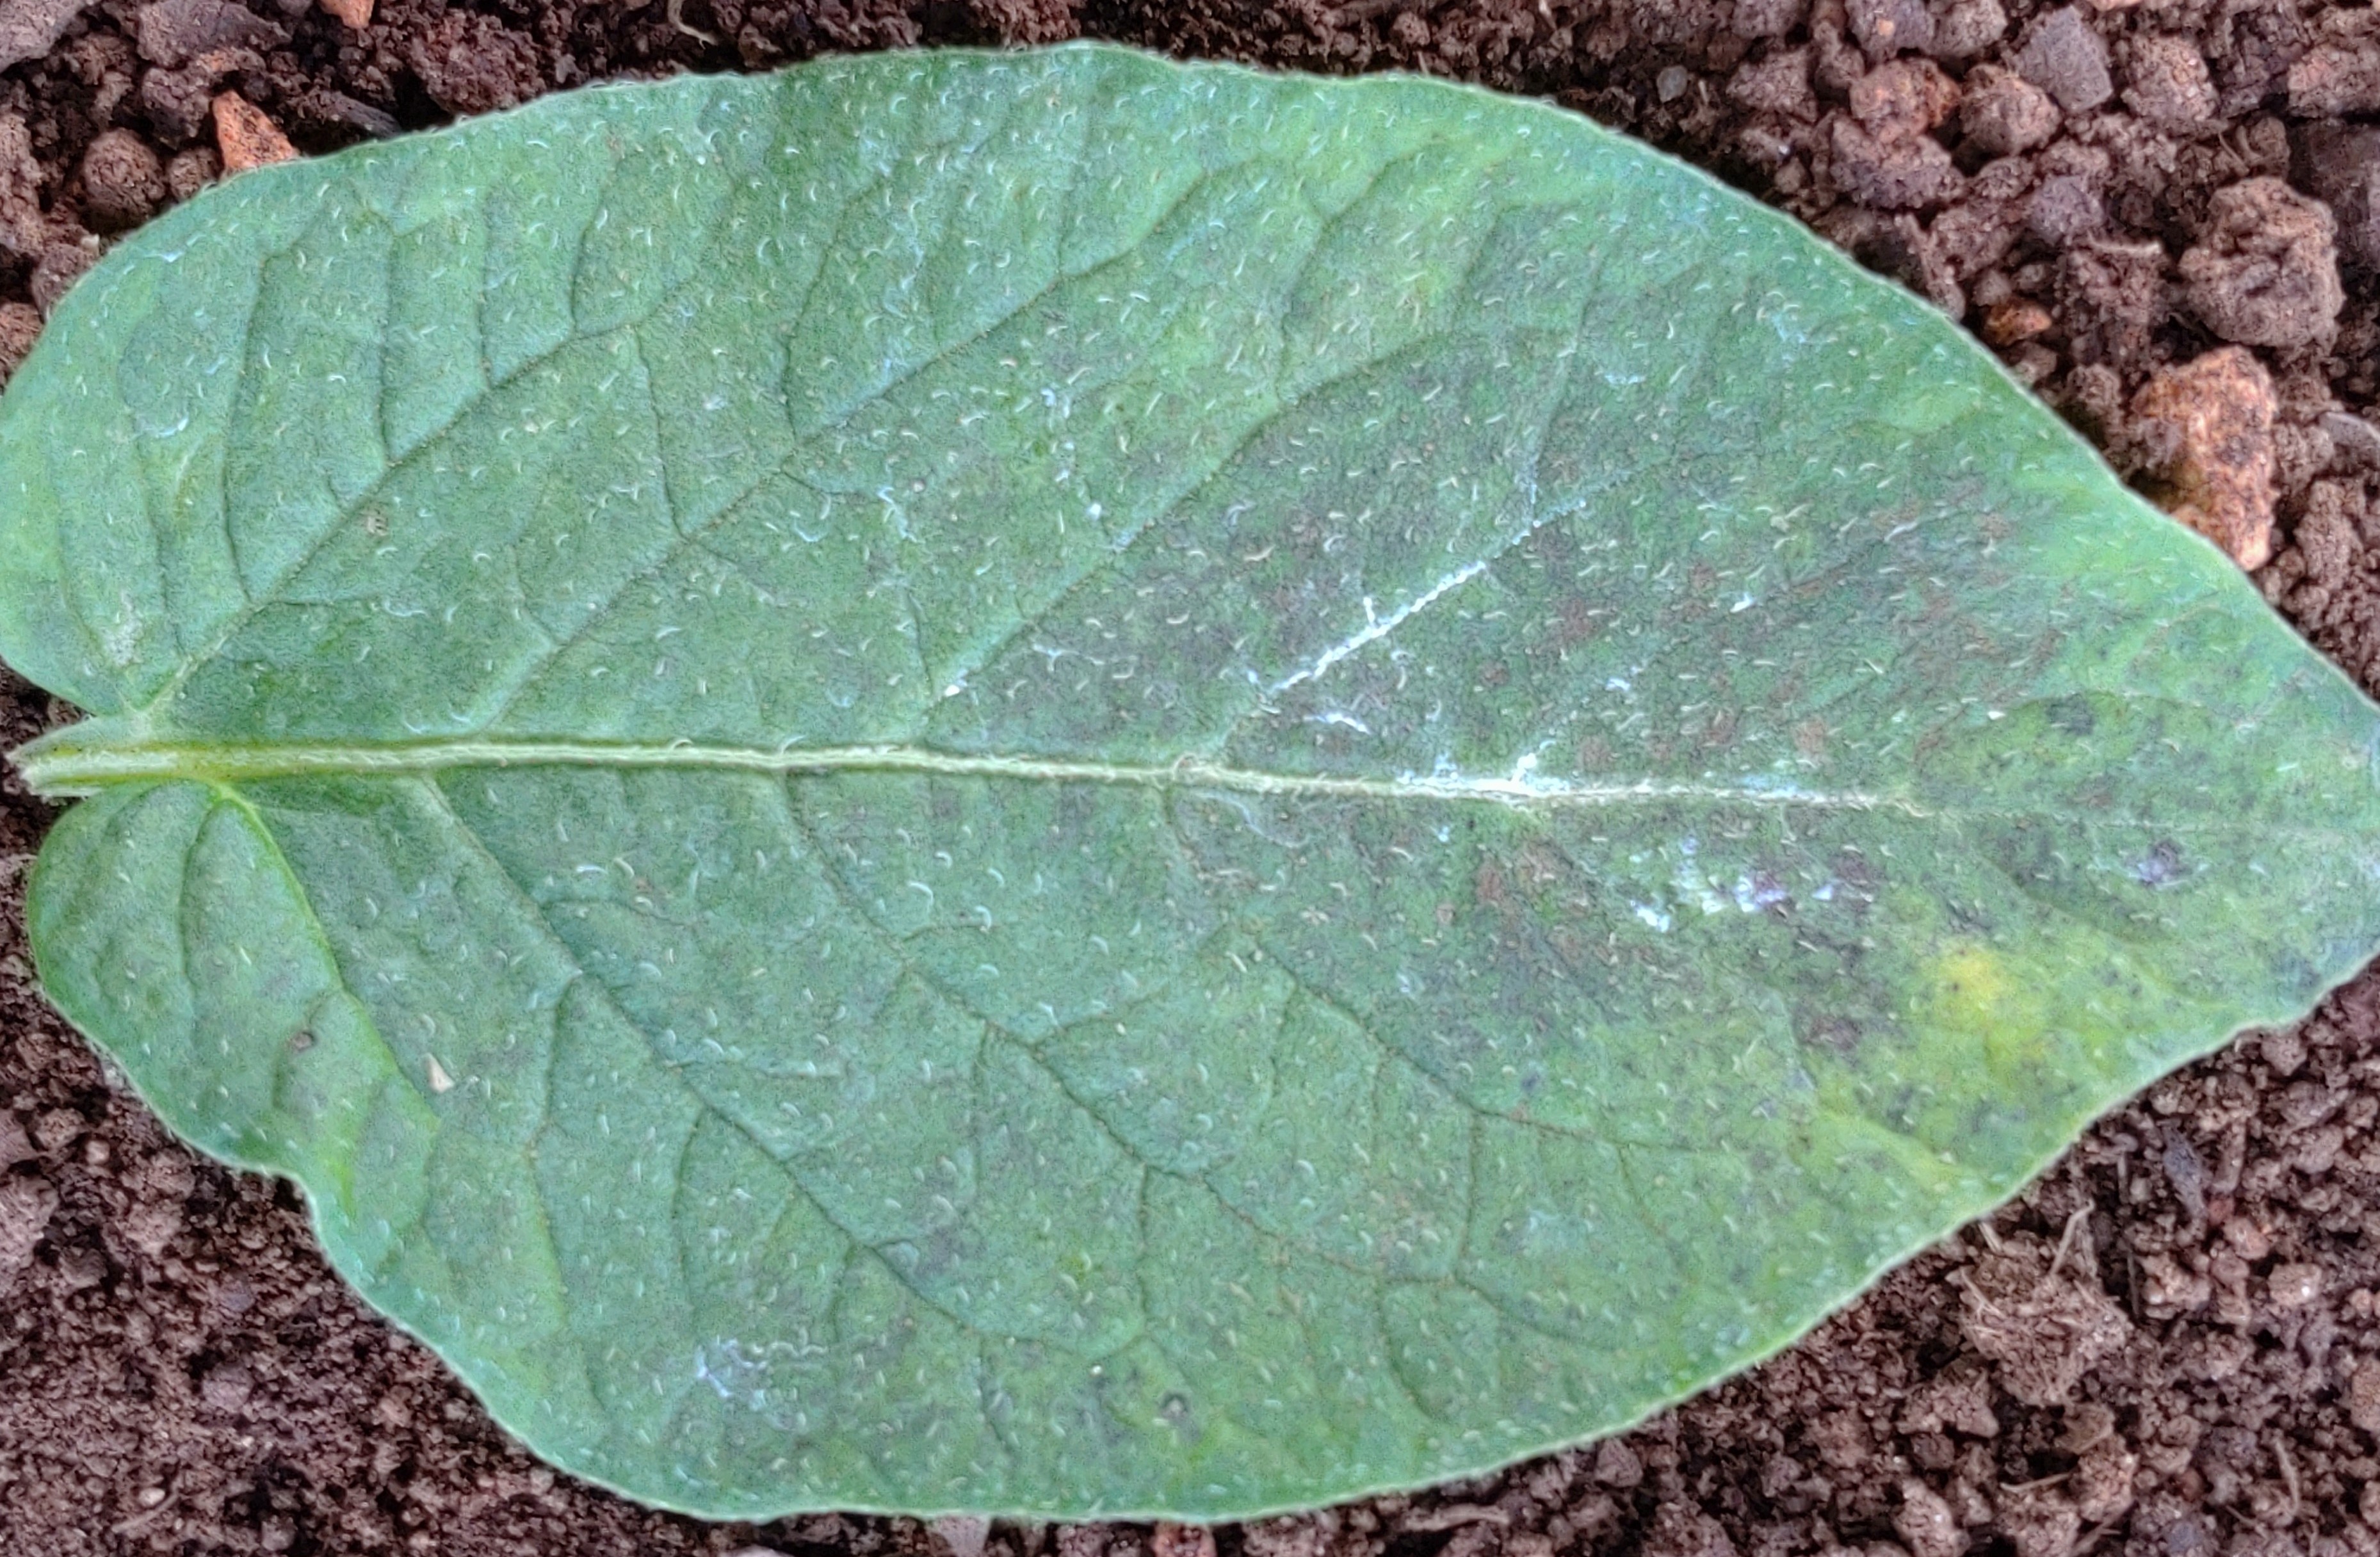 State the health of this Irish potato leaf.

late blight
